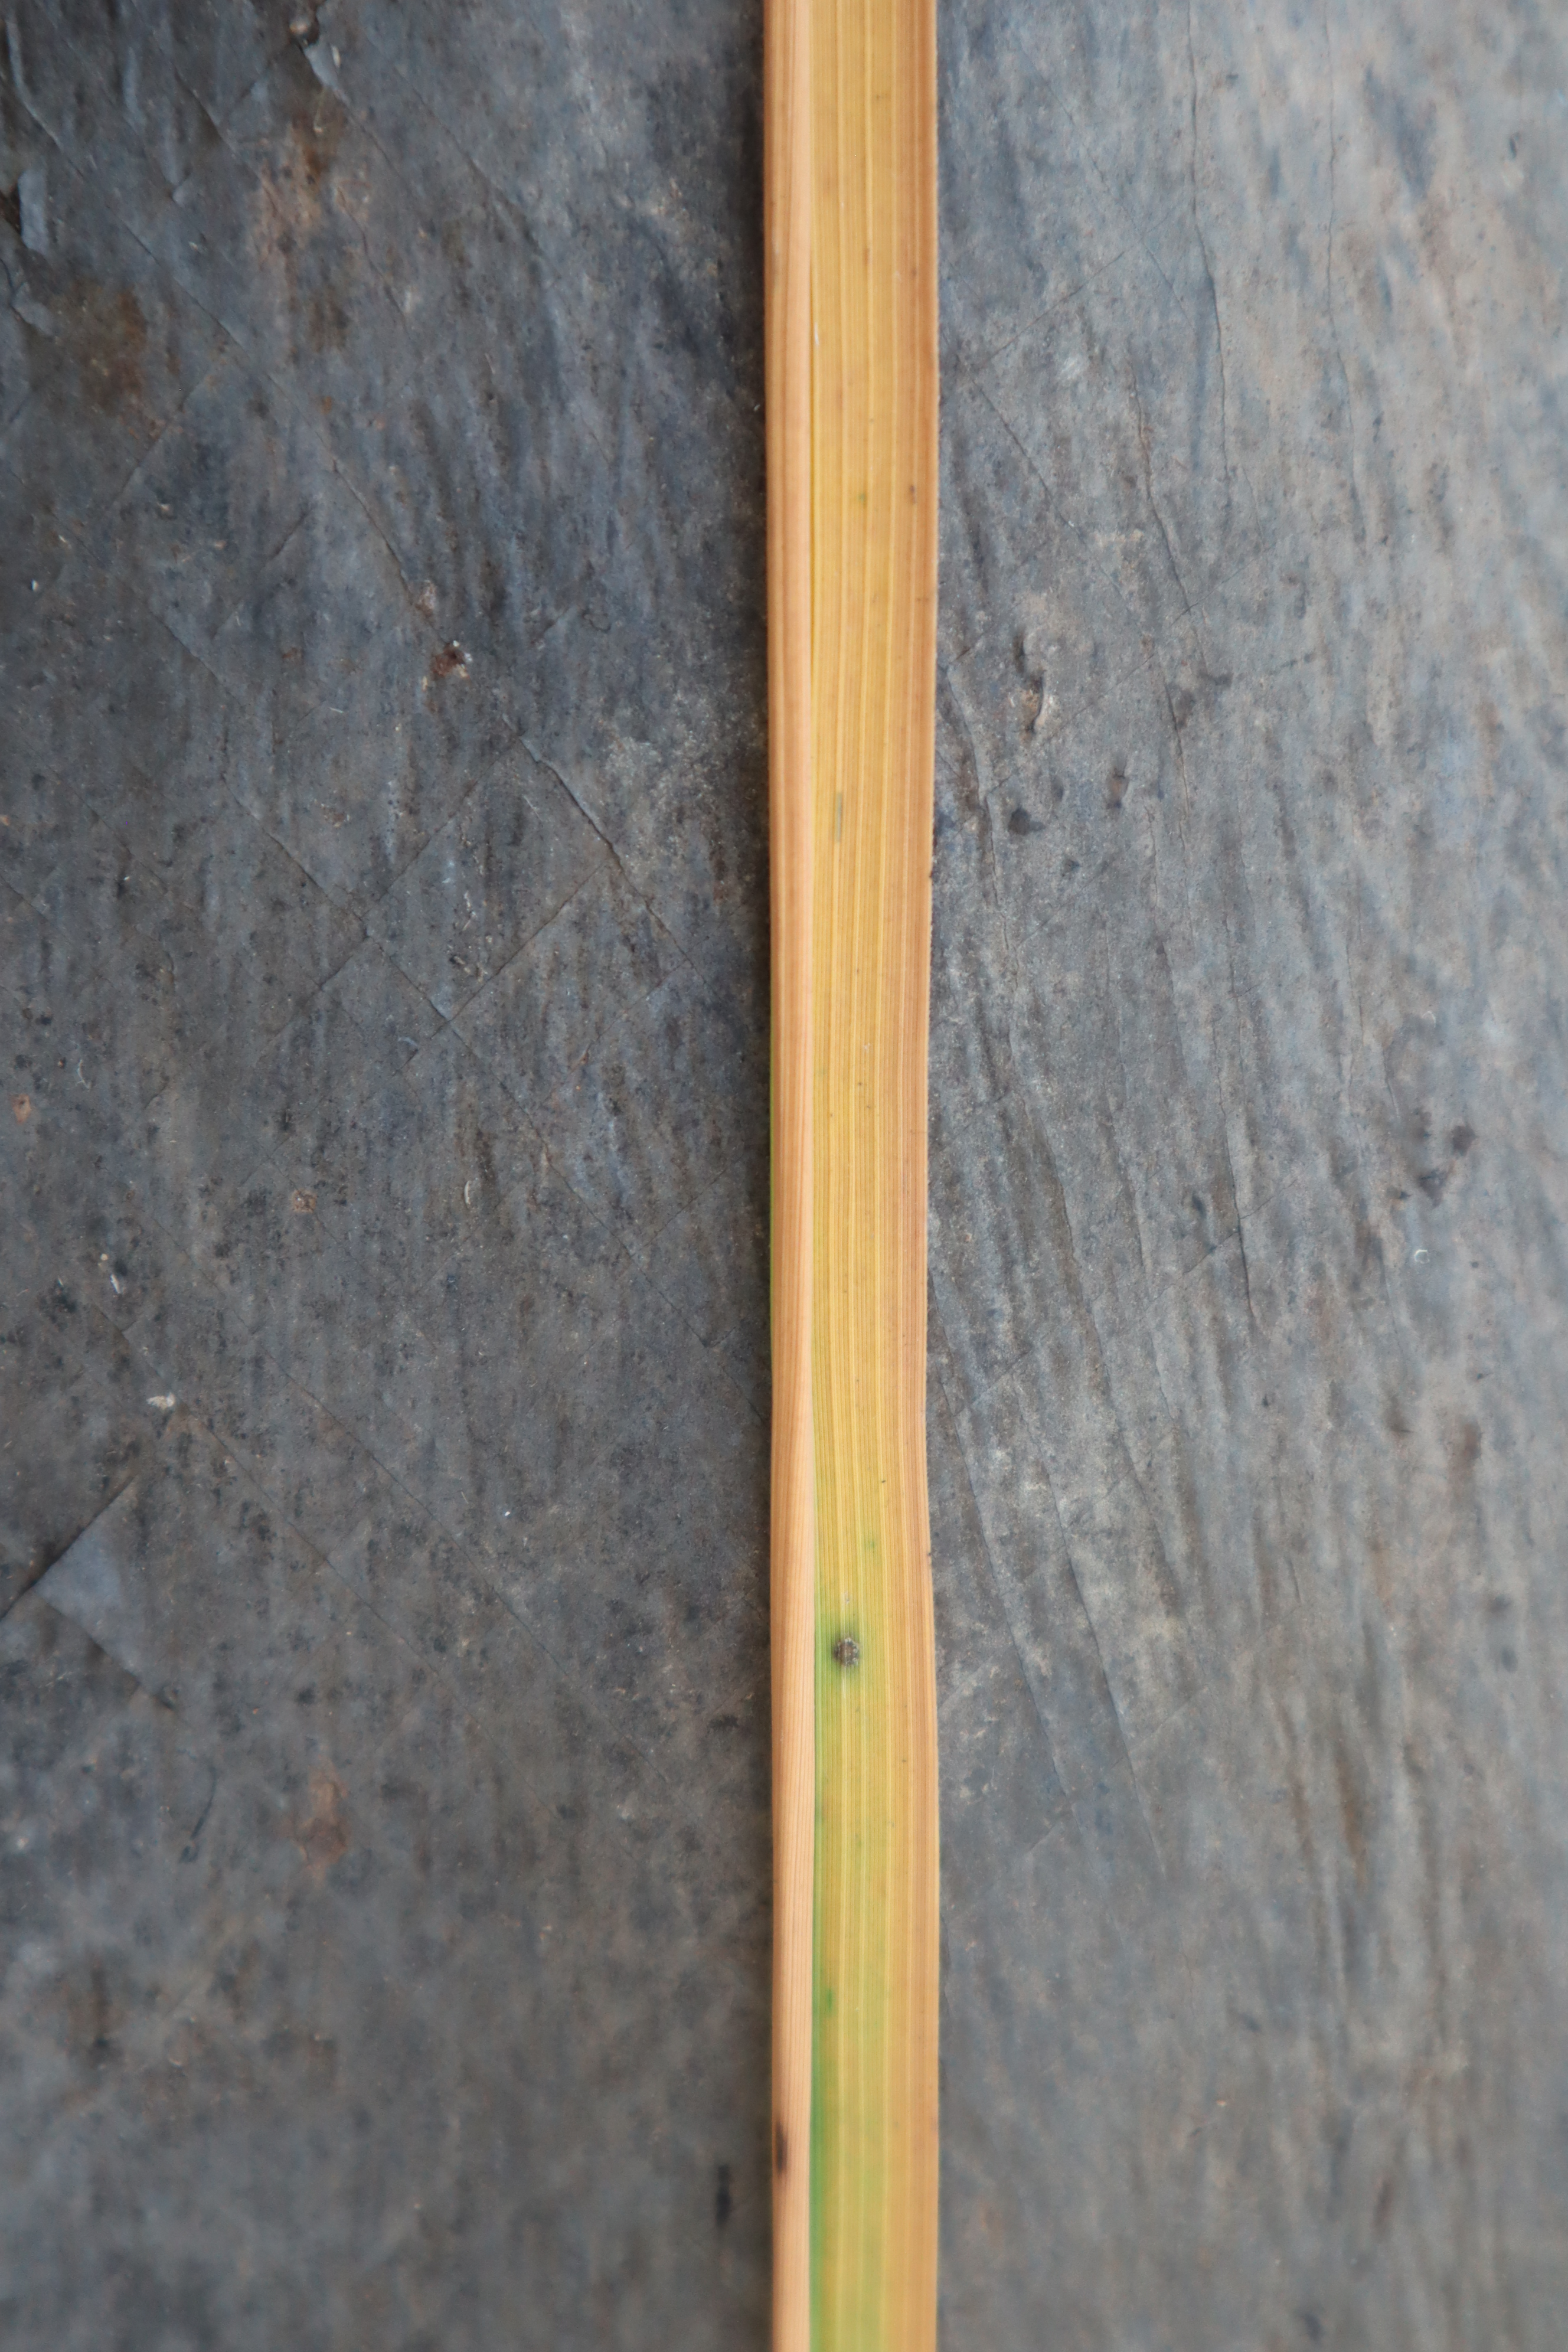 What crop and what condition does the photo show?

rice, tungro virus disease
